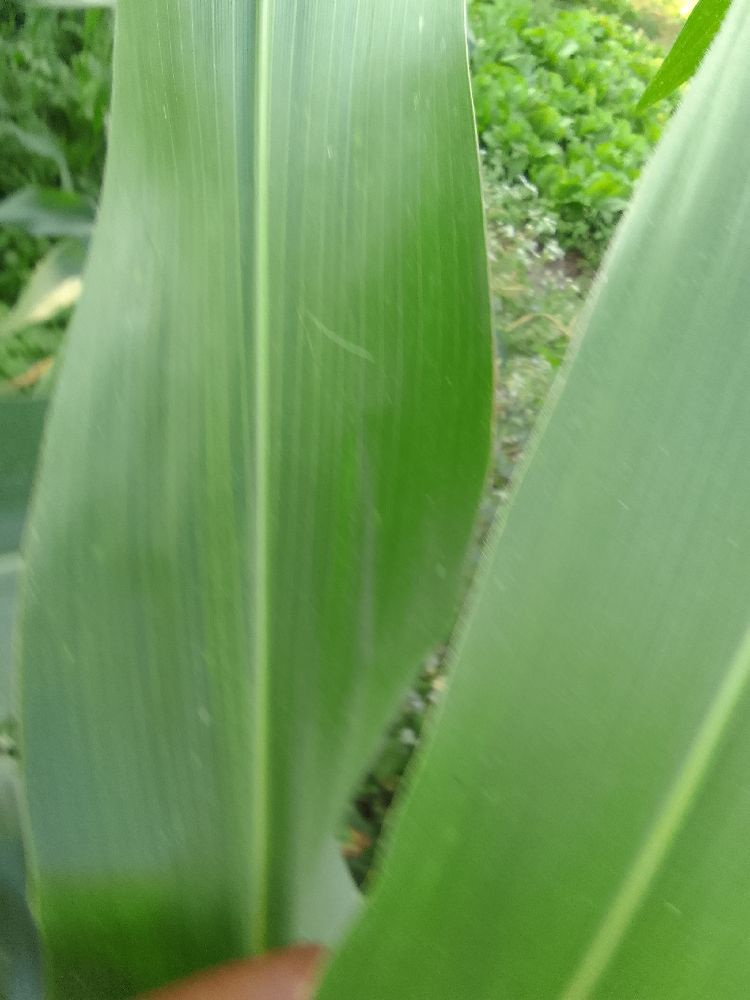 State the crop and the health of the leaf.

maize, healthy
